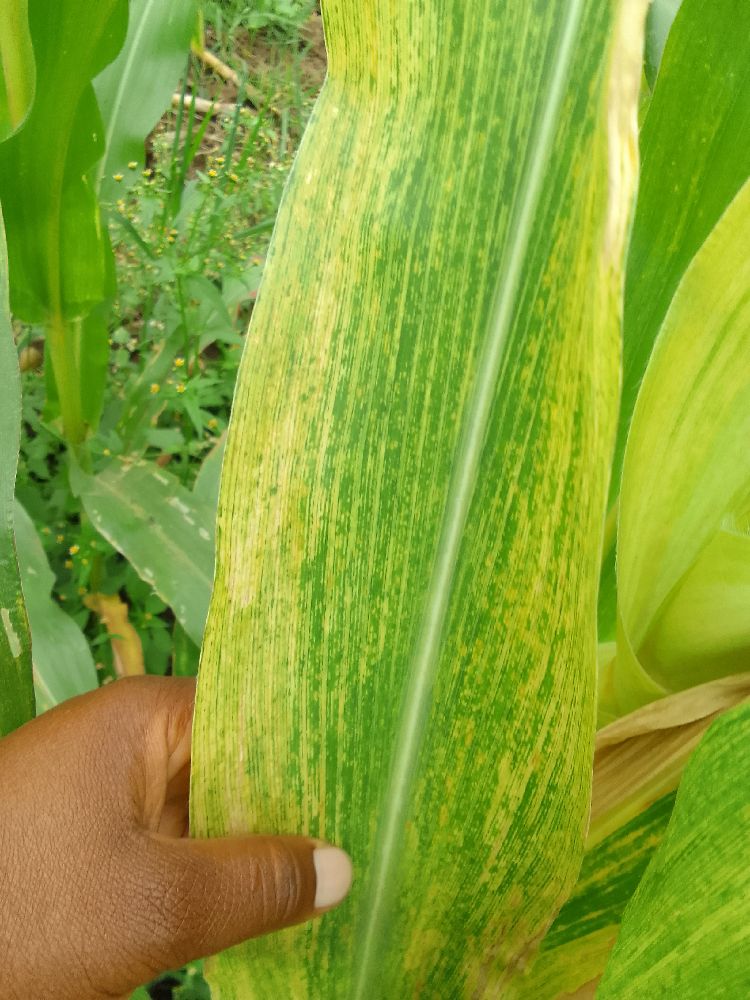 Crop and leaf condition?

maize, maize lethal necrosis
